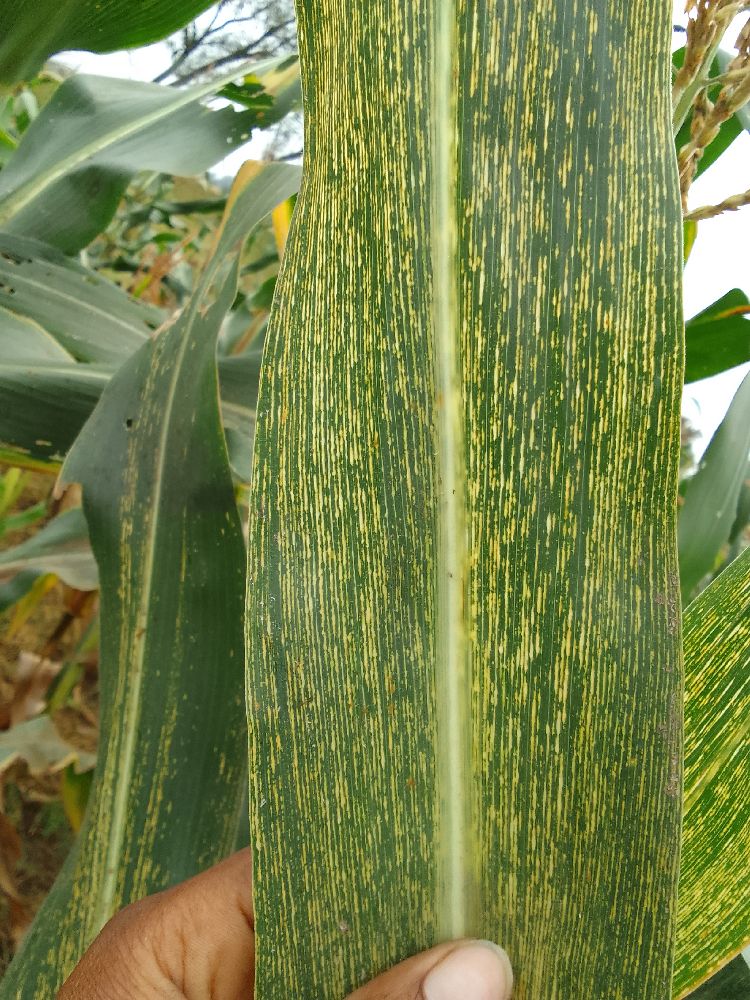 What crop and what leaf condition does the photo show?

maize, maize streak virus
